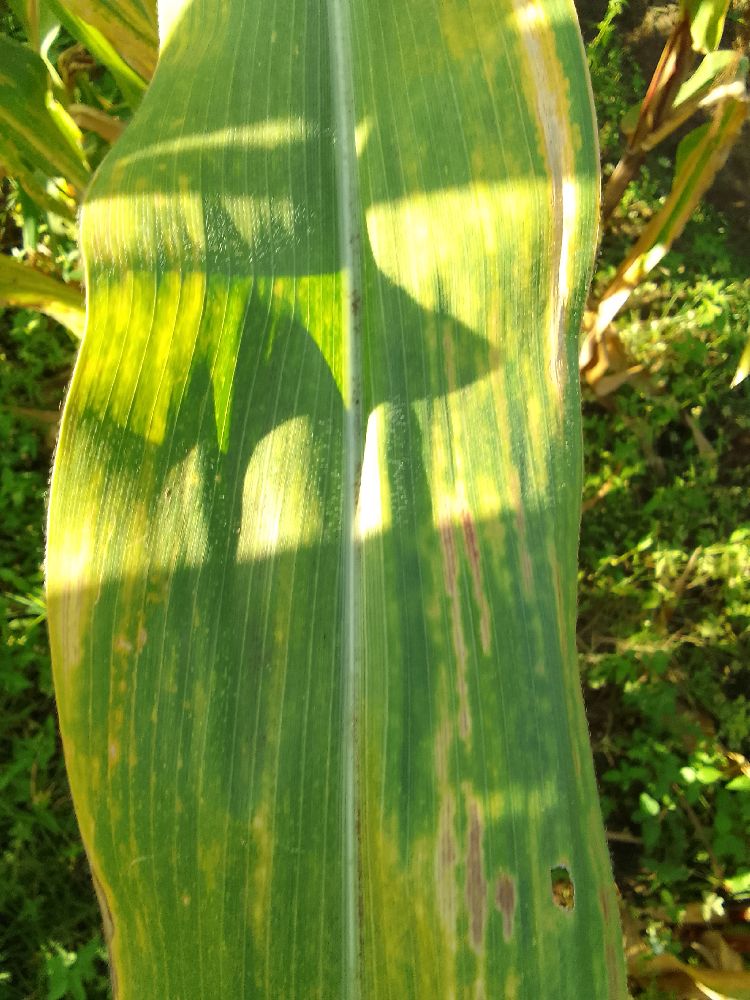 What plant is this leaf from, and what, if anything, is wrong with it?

maize, maize lethal necrosis
